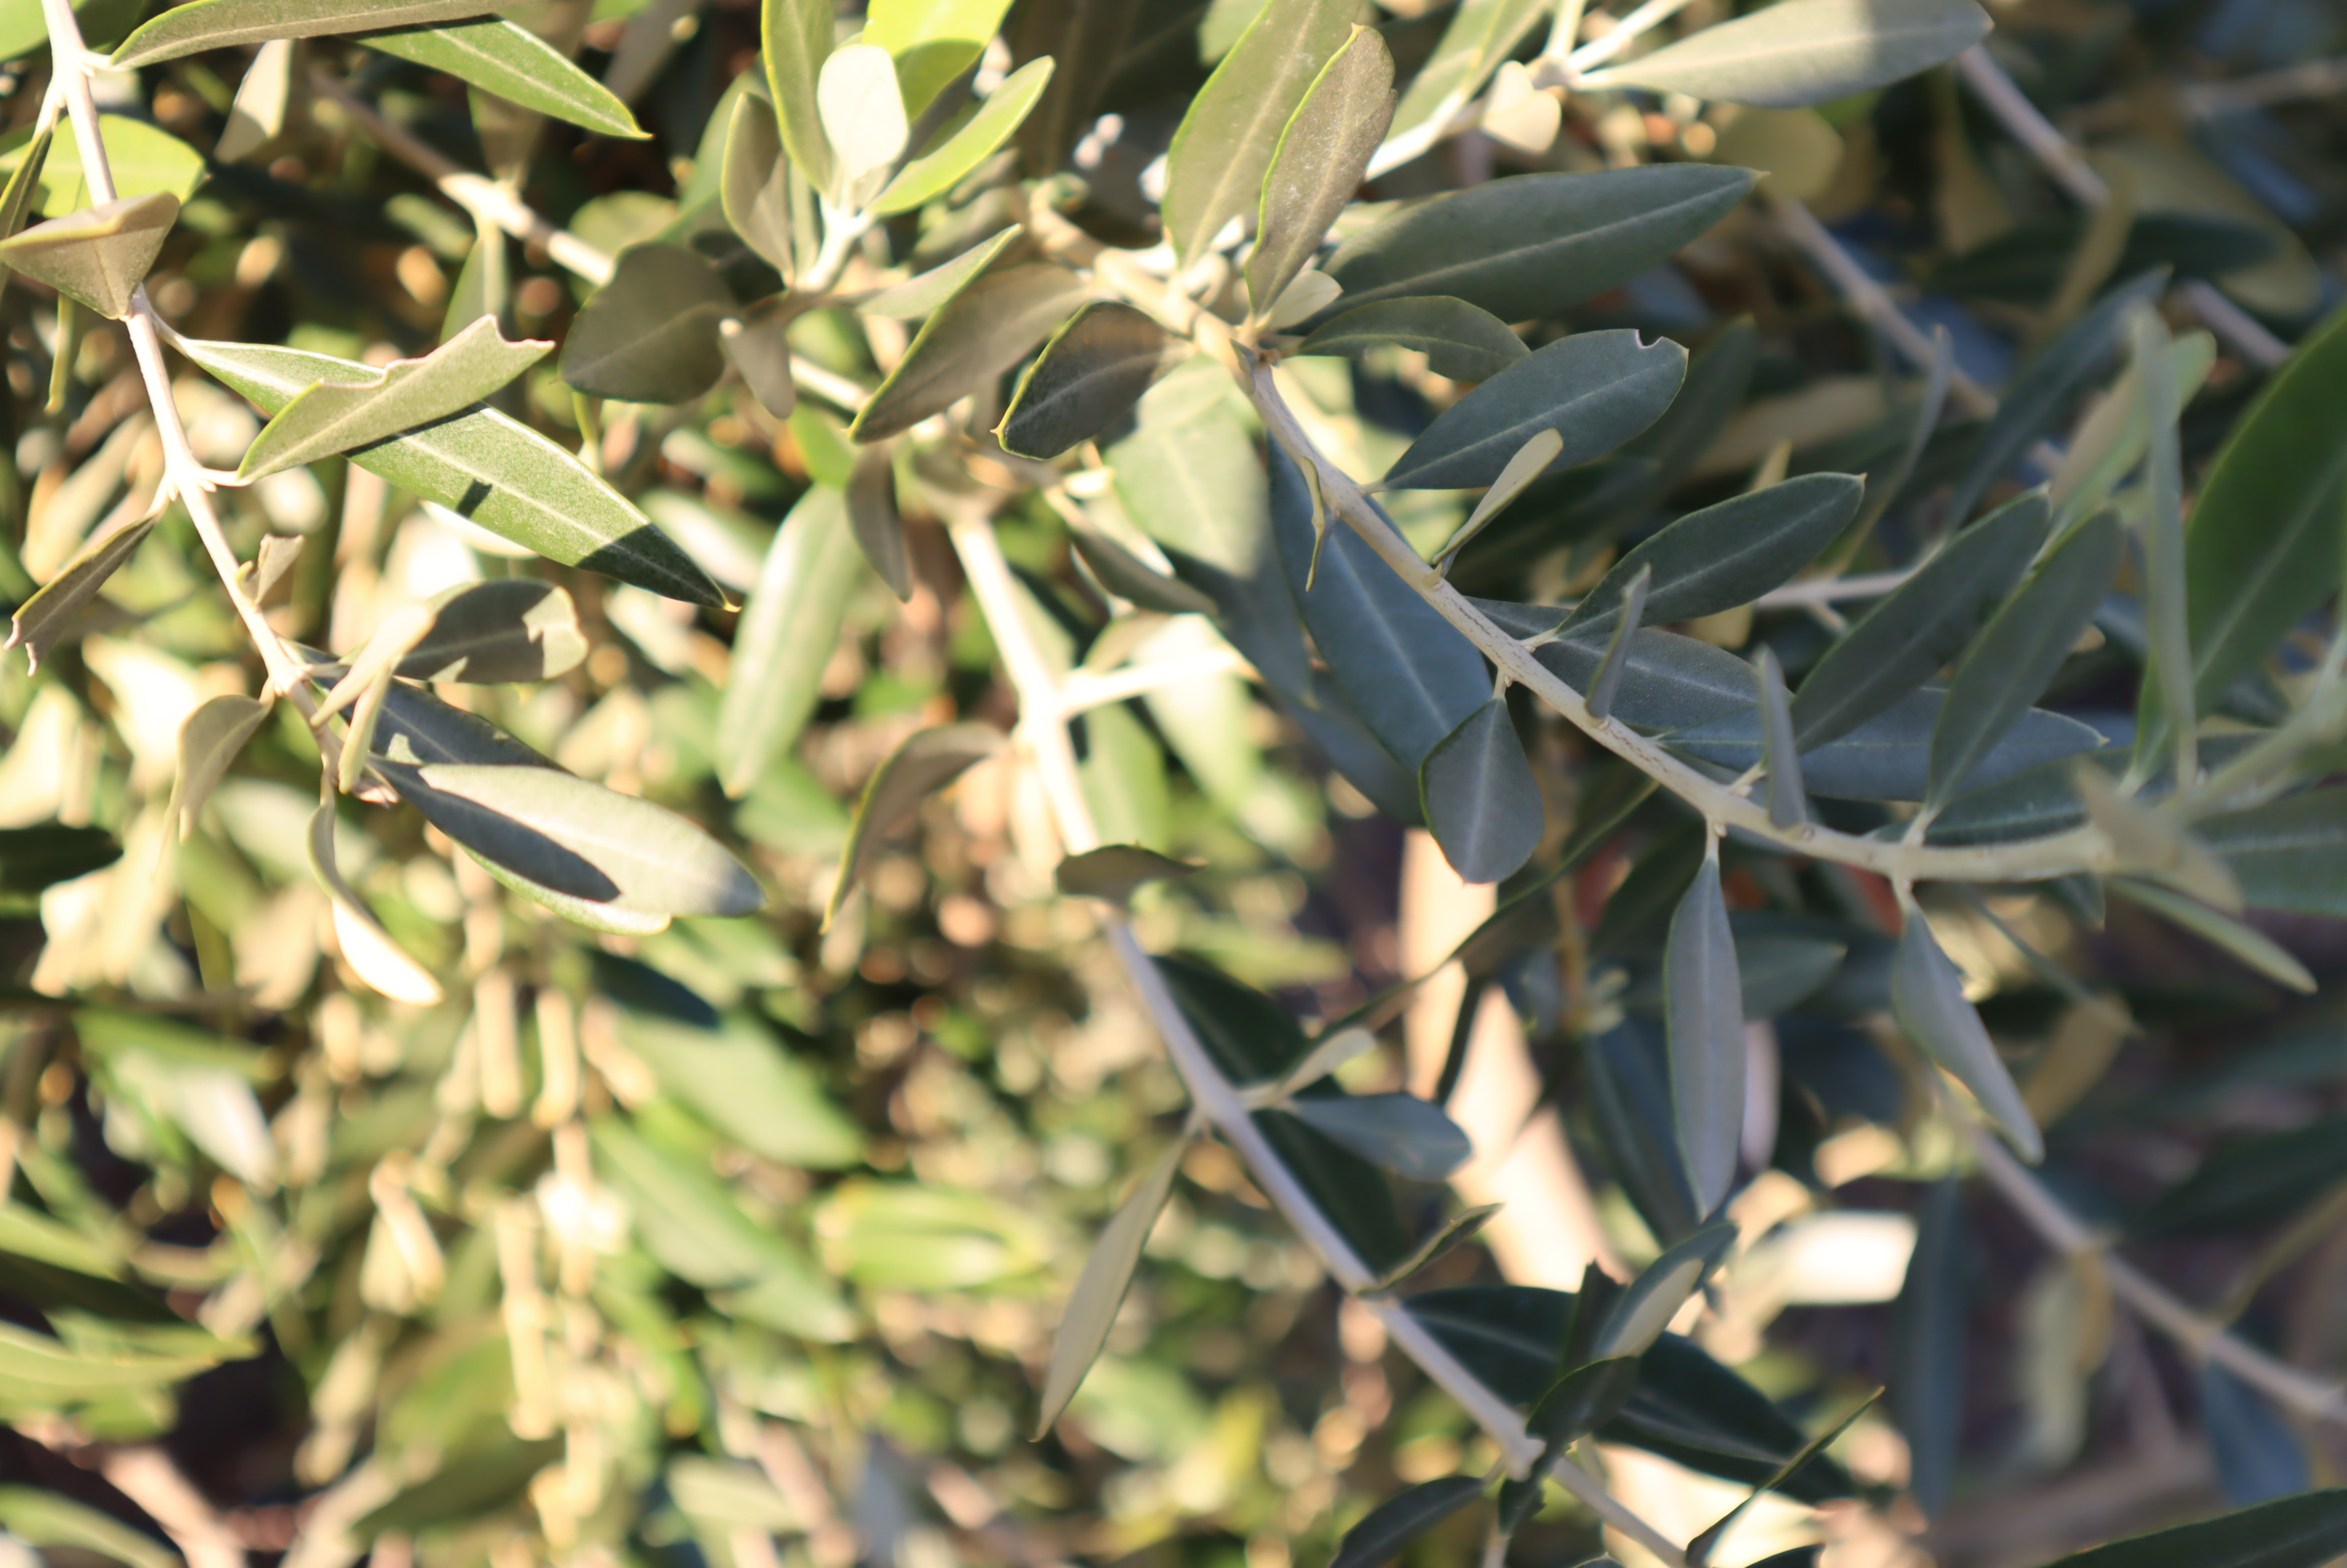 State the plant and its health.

olive, healthy
